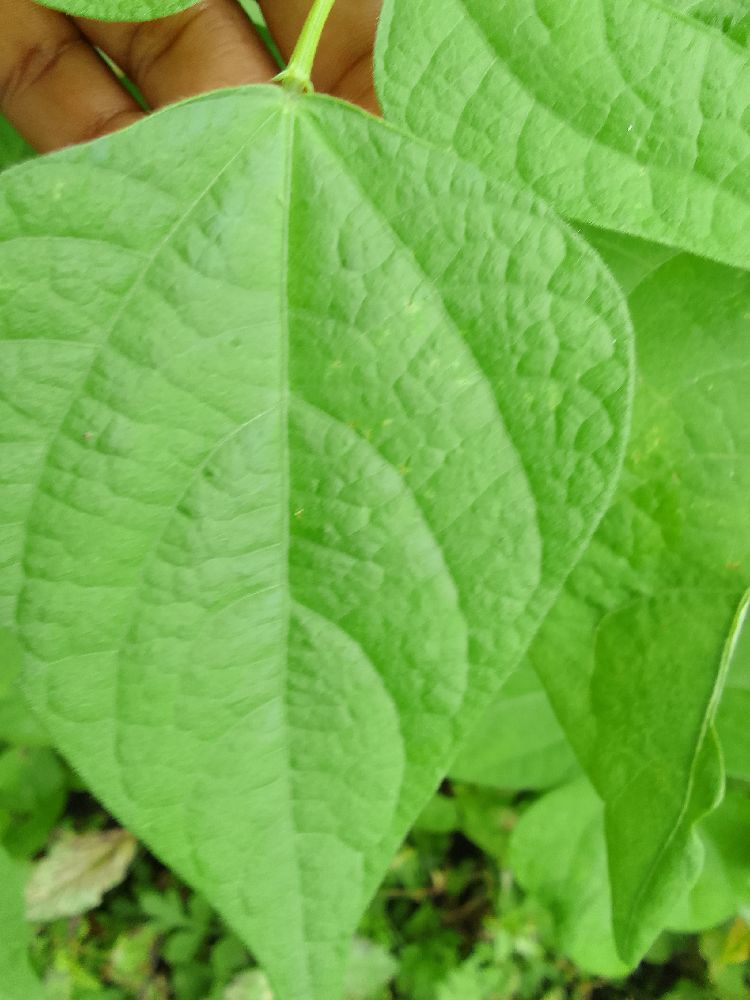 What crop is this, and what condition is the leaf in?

common bean, healthy
